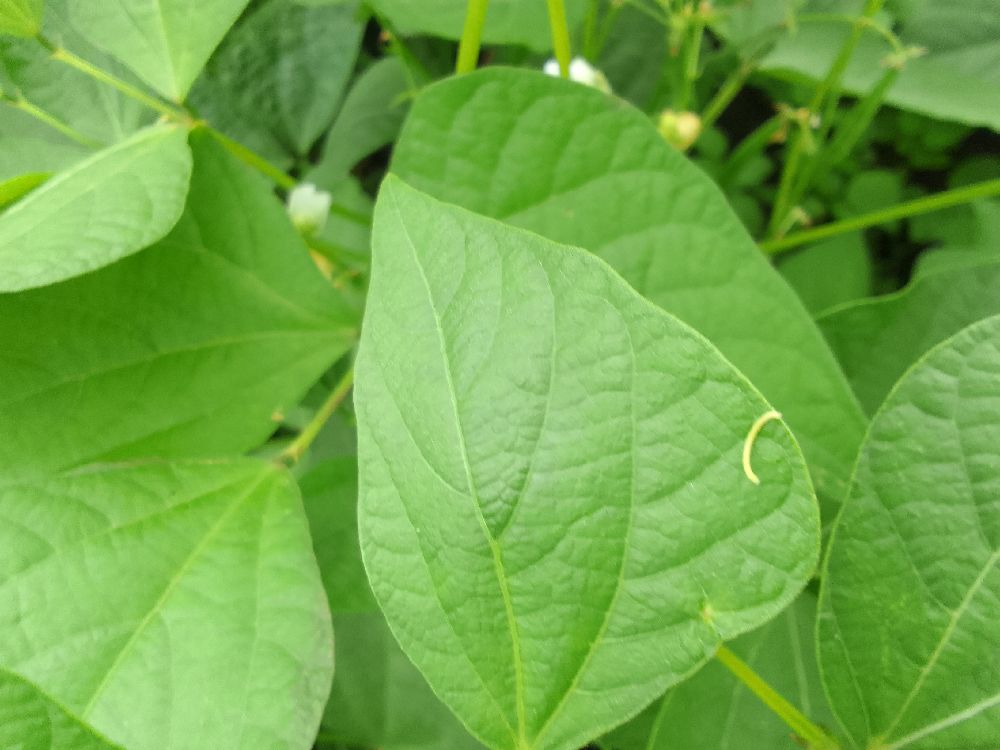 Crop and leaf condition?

common bean, healthy
